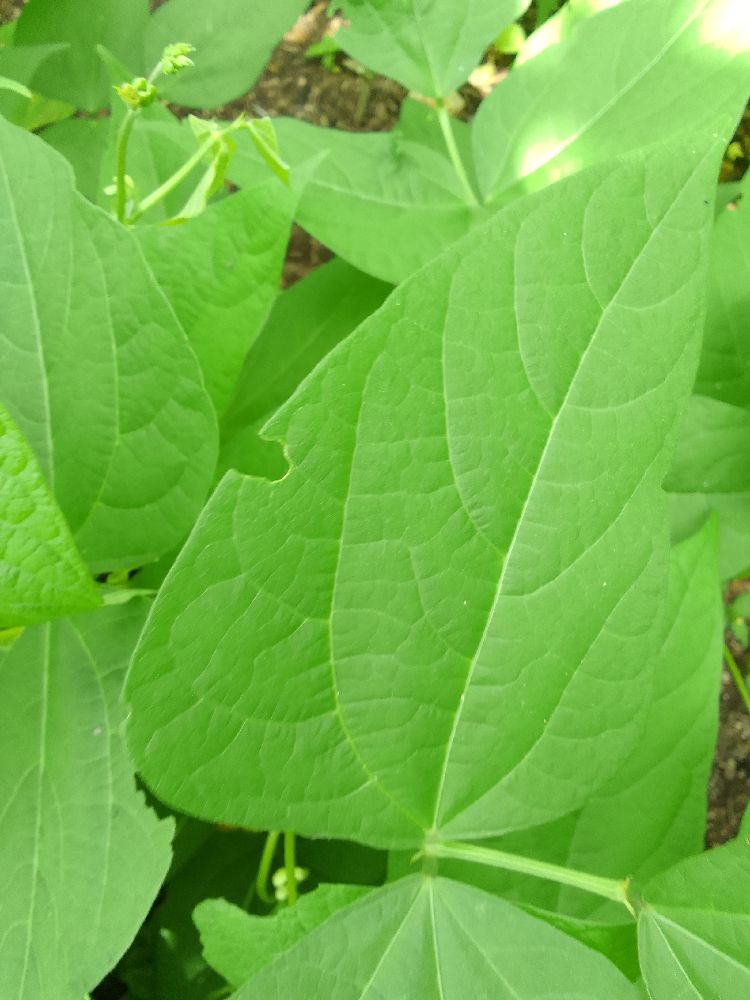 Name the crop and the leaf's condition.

common bean, healthy
